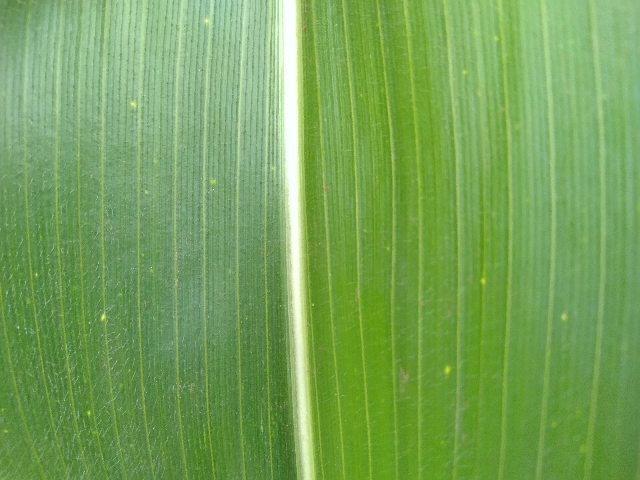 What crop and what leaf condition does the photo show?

maize, healthy
